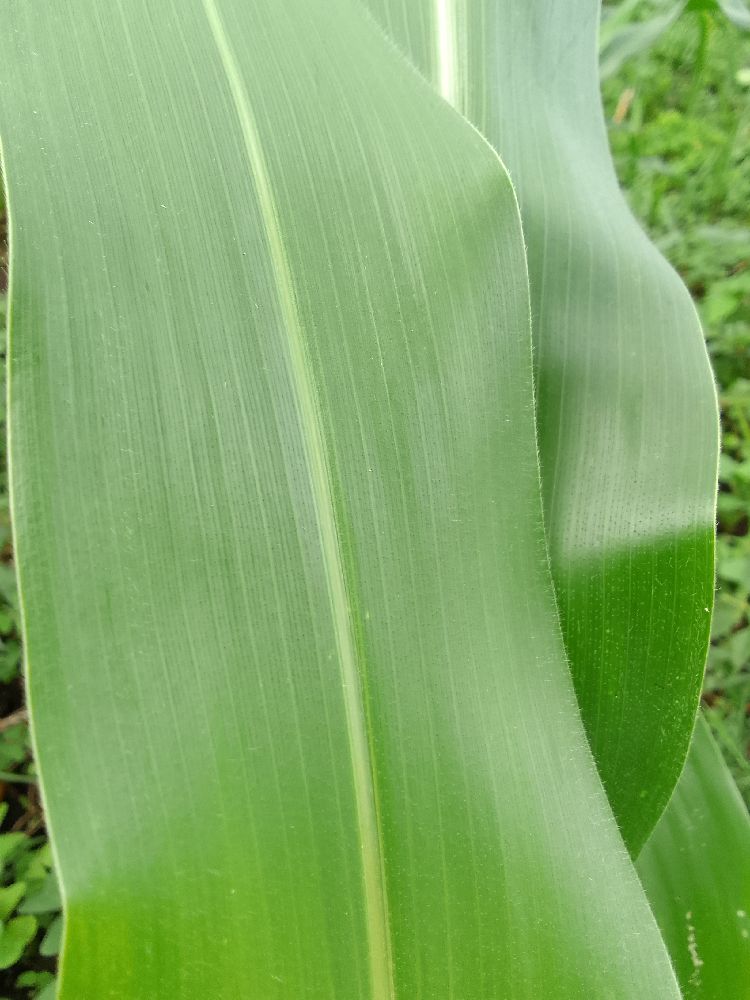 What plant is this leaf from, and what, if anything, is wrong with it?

maize, healthy
